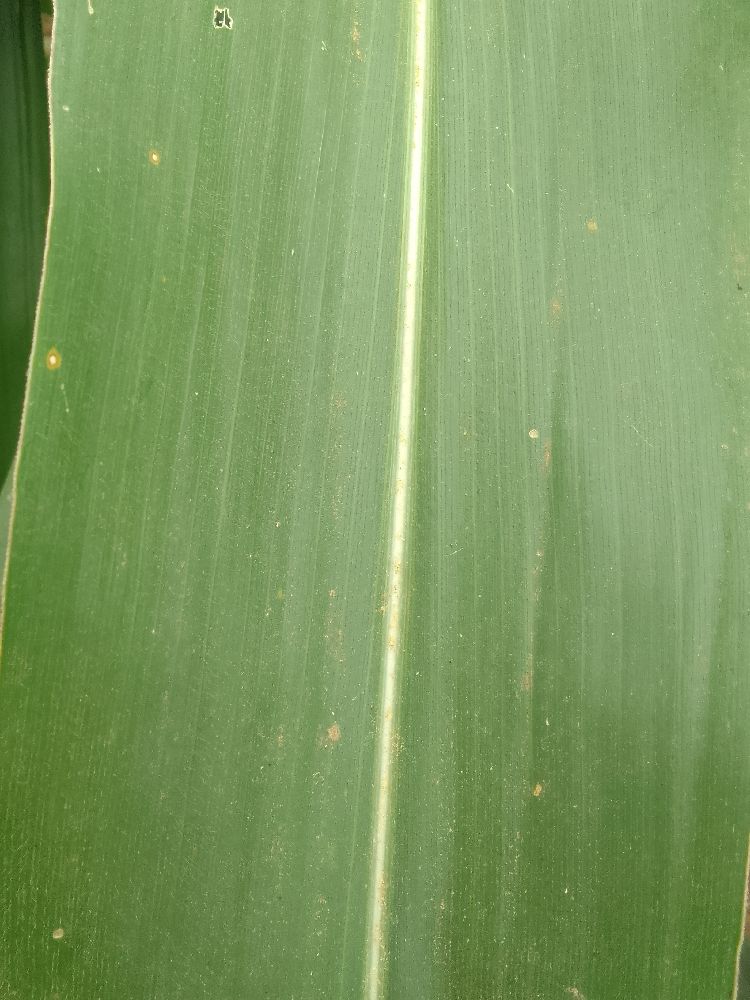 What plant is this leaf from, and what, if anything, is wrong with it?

maize, healthy
